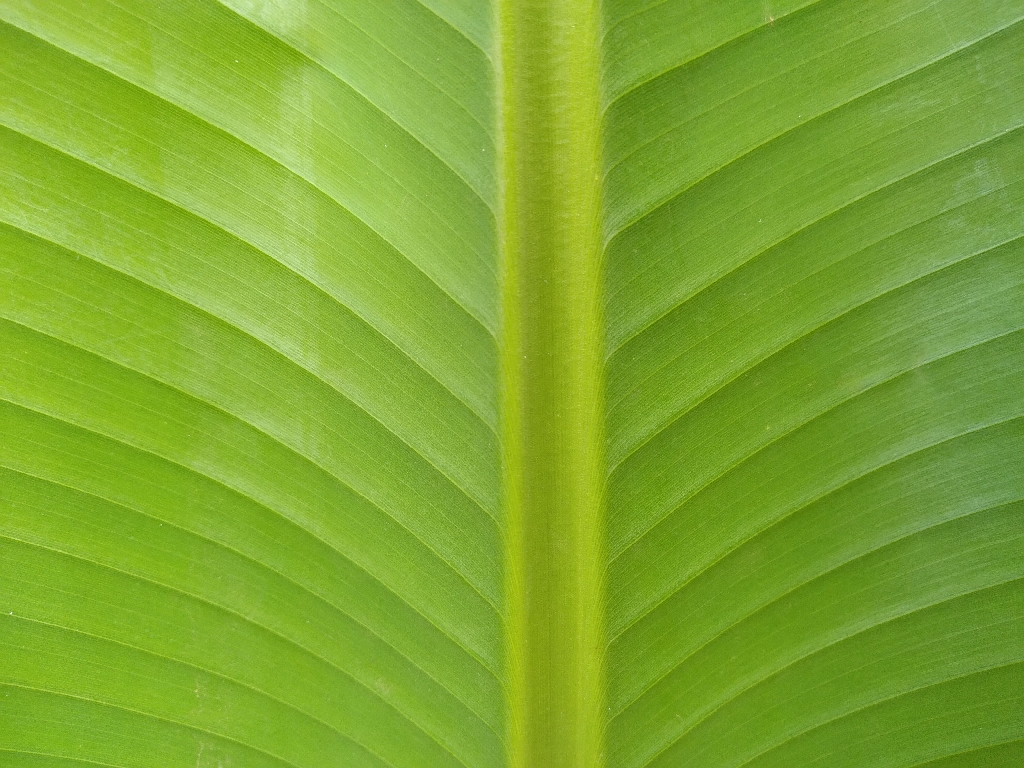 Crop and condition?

banana, healthy
